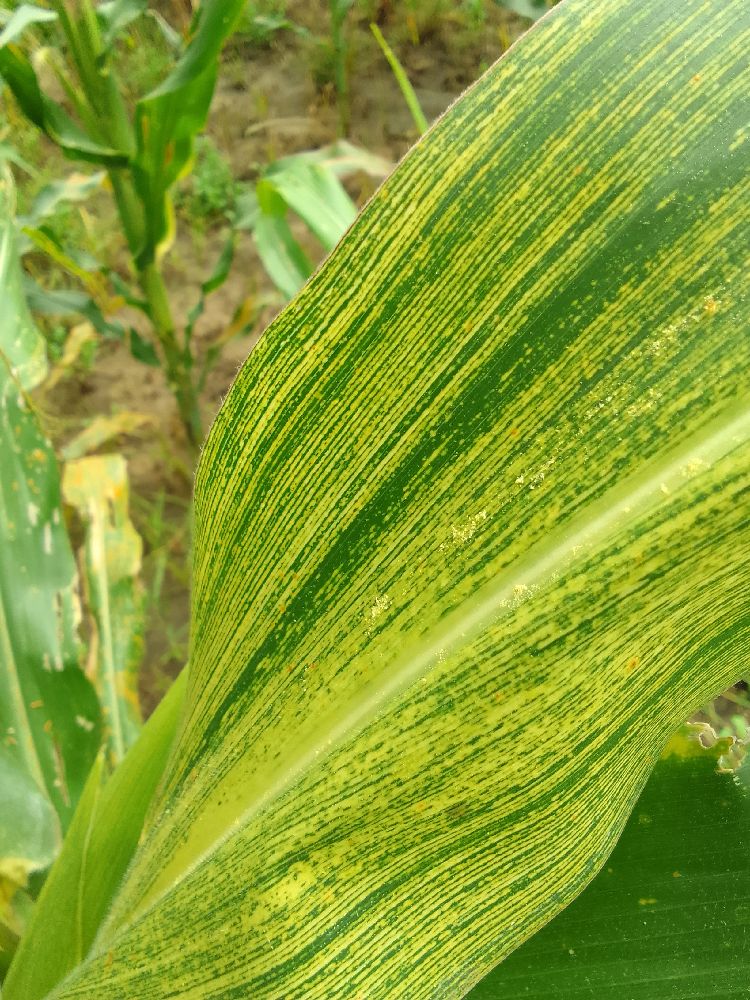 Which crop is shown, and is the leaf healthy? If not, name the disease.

maize, maize streak virus
